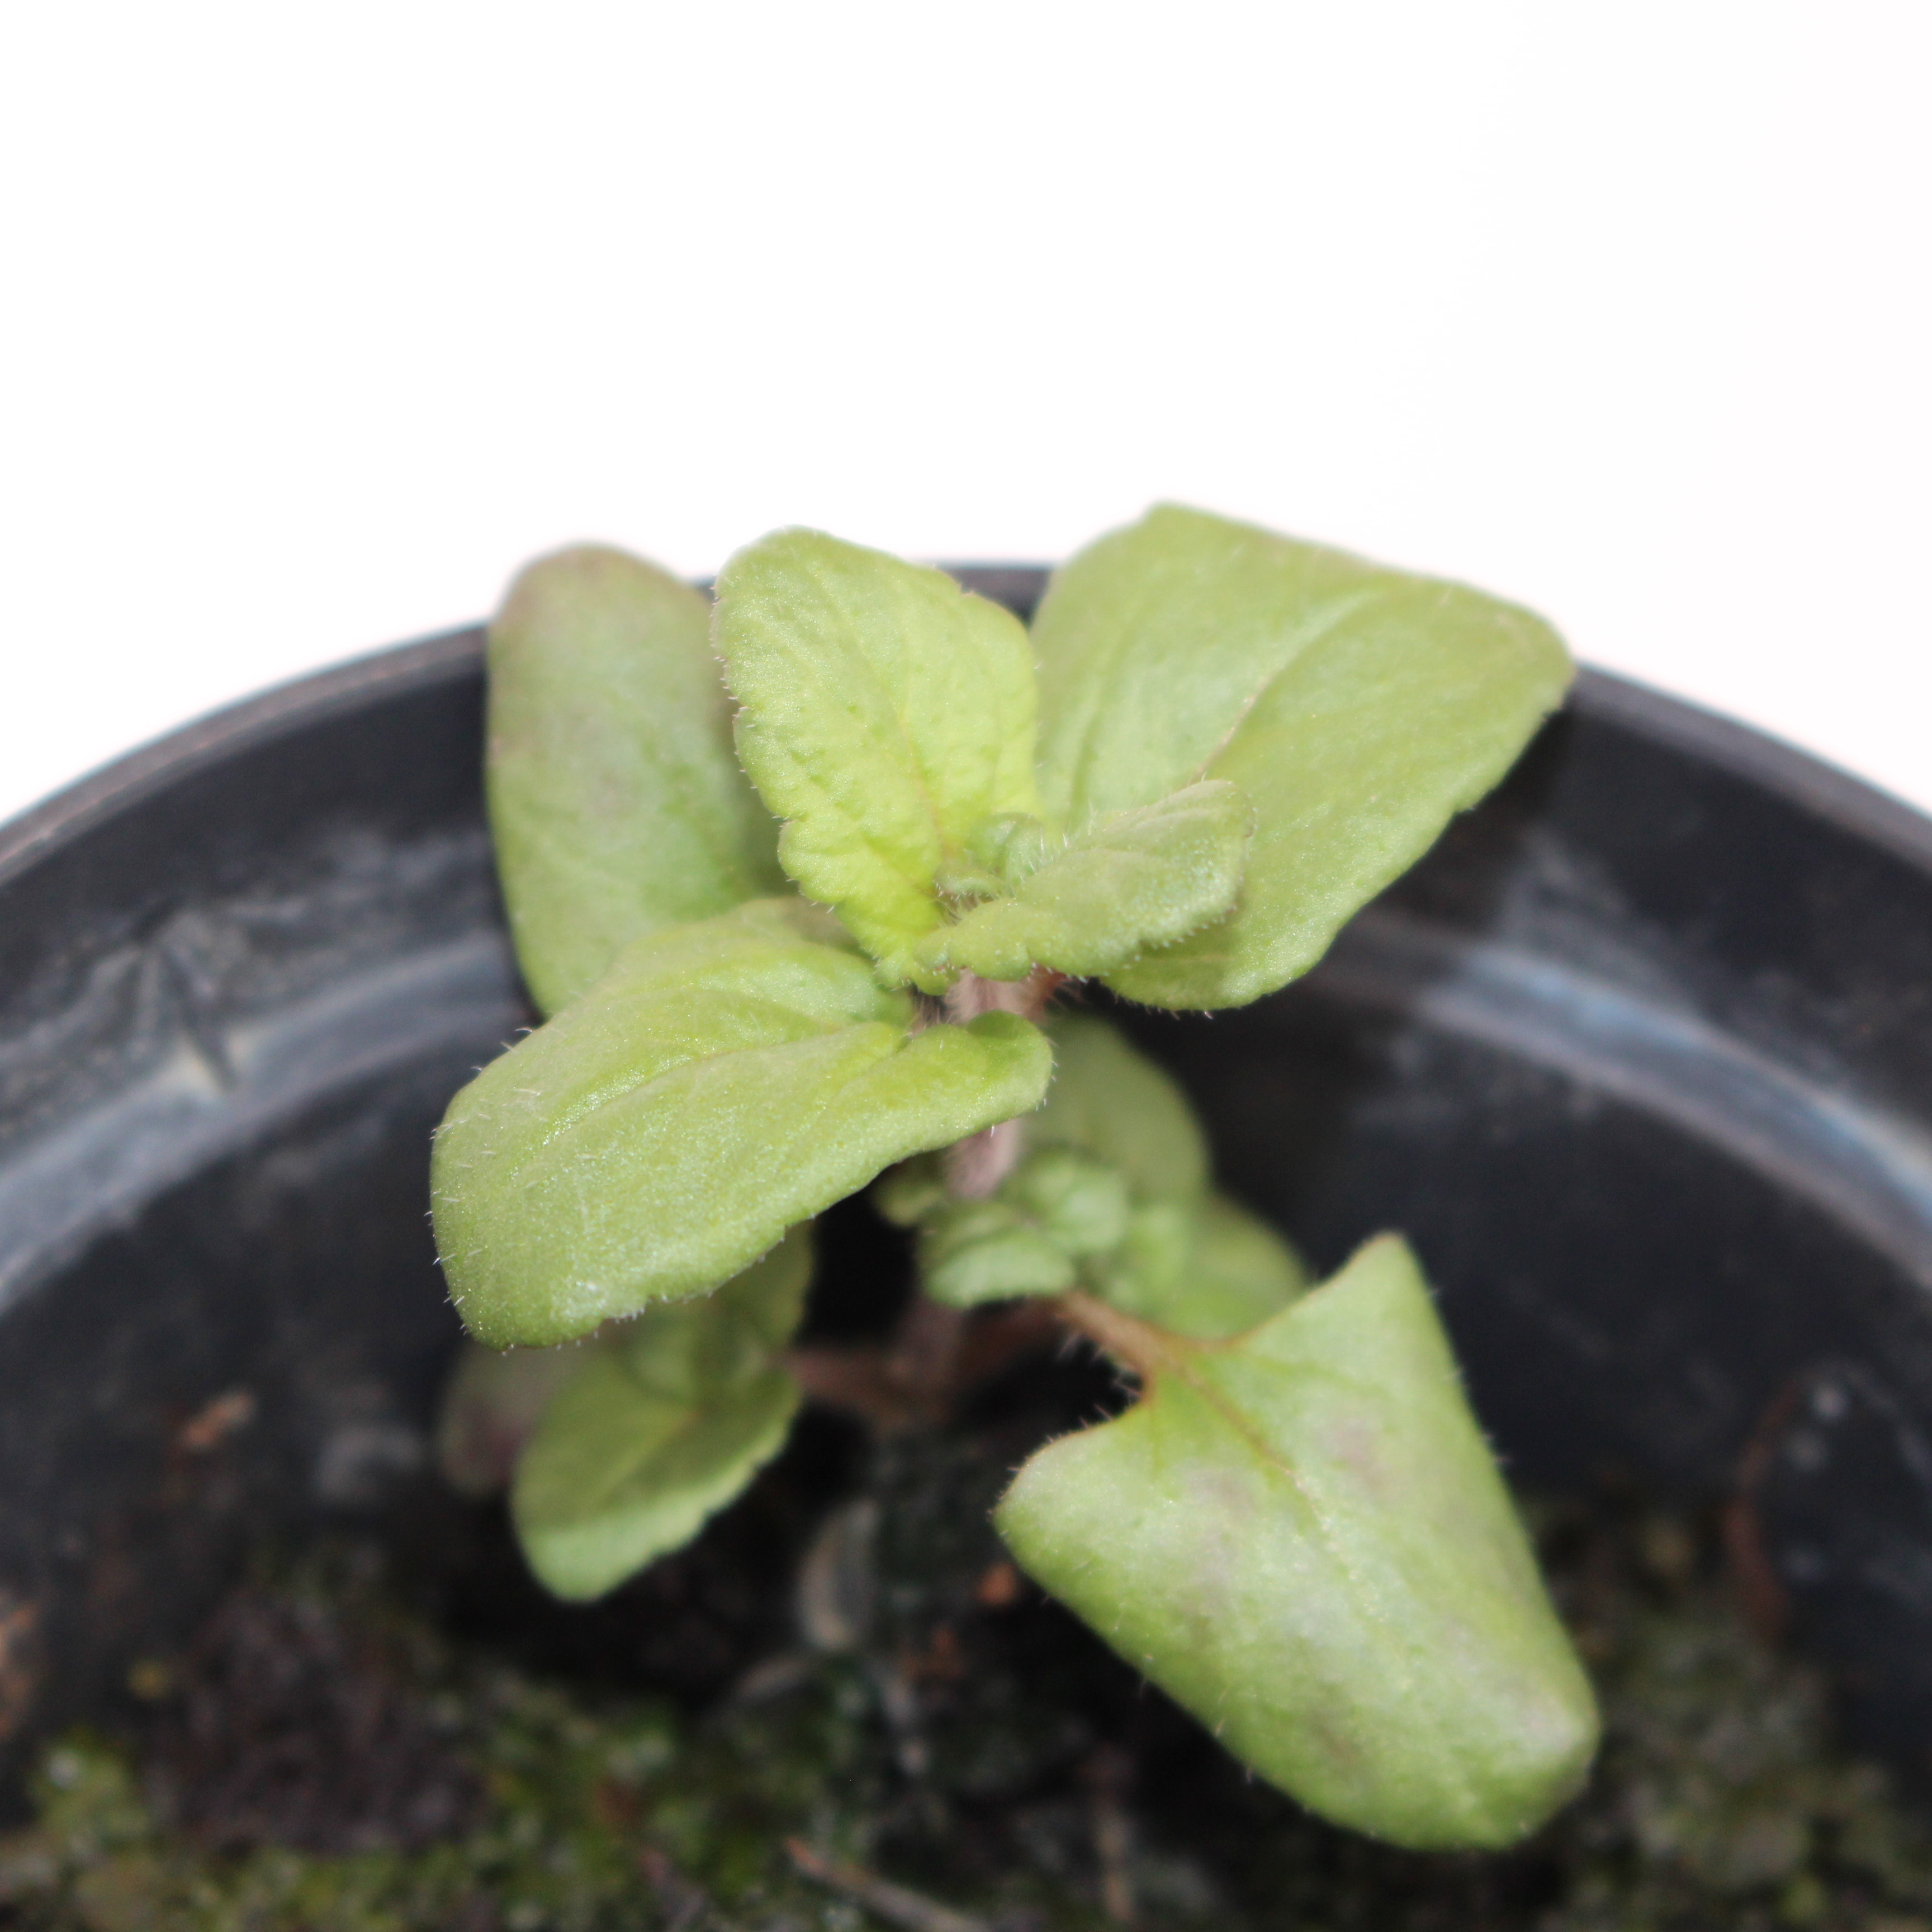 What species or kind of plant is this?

Veronica persica
